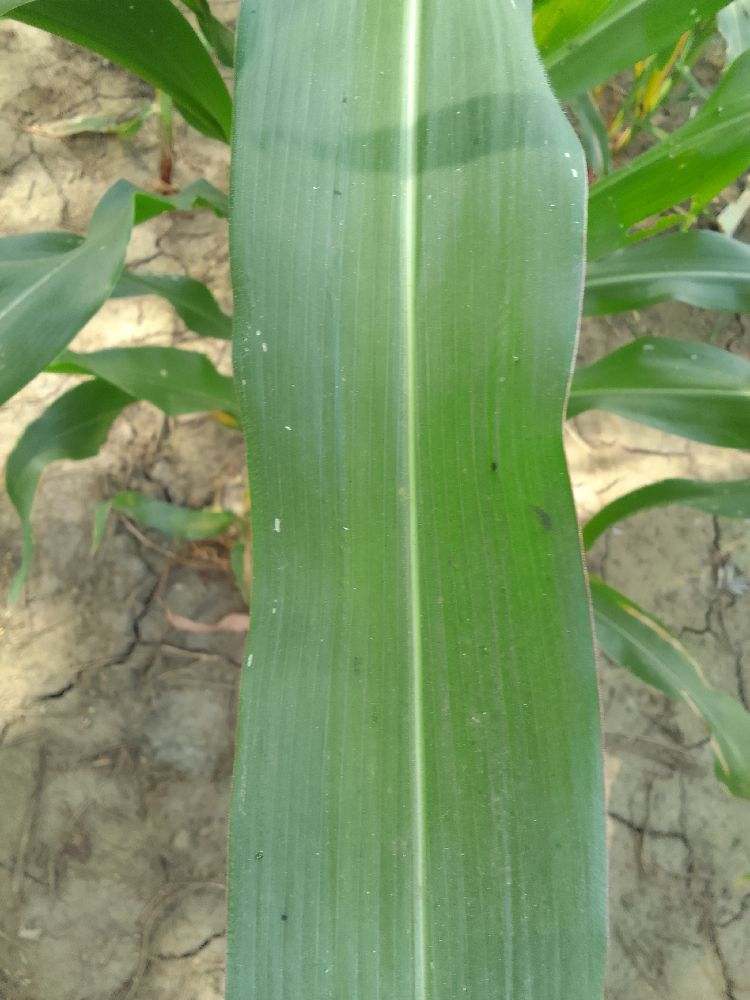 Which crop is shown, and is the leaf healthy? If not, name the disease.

maize, healthy
